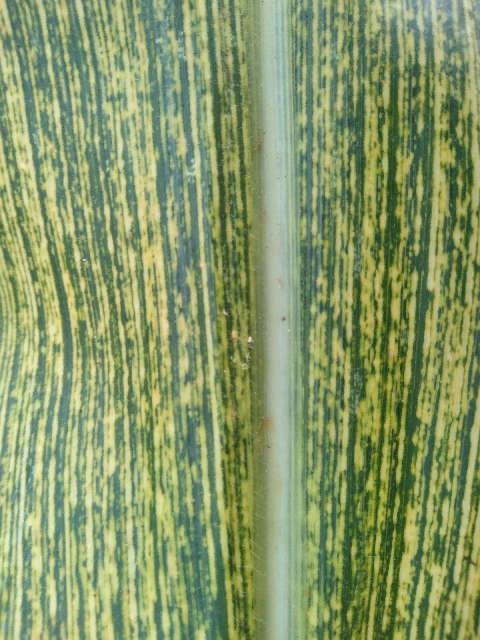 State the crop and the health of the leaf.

maize, maize streak virus
